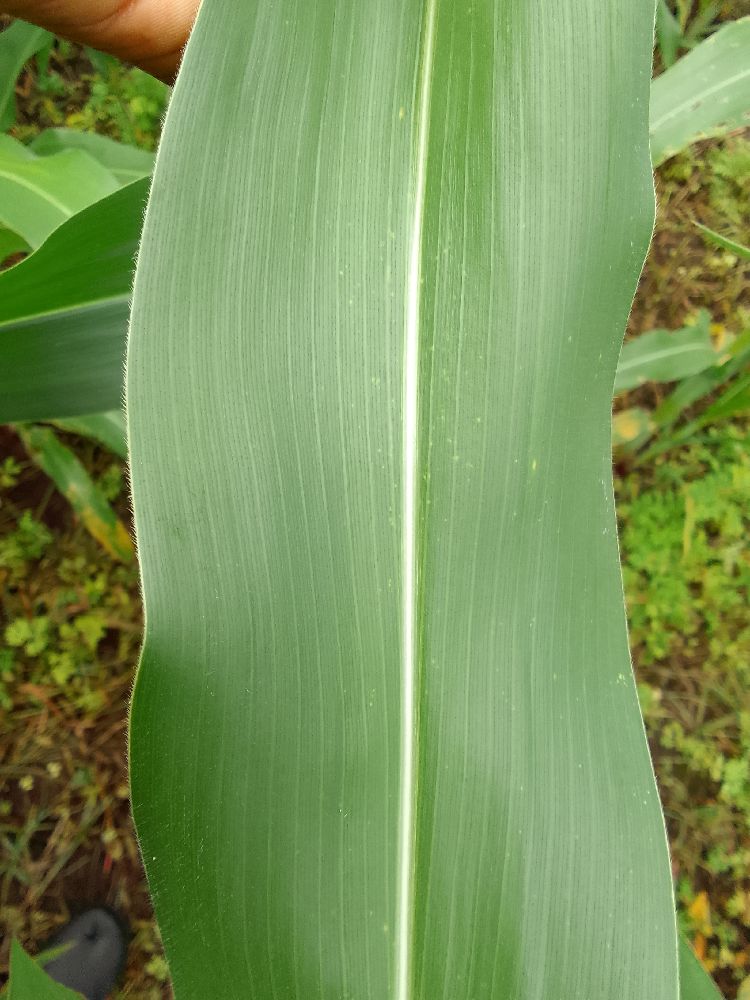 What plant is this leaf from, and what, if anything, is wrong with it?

maize, healthy
